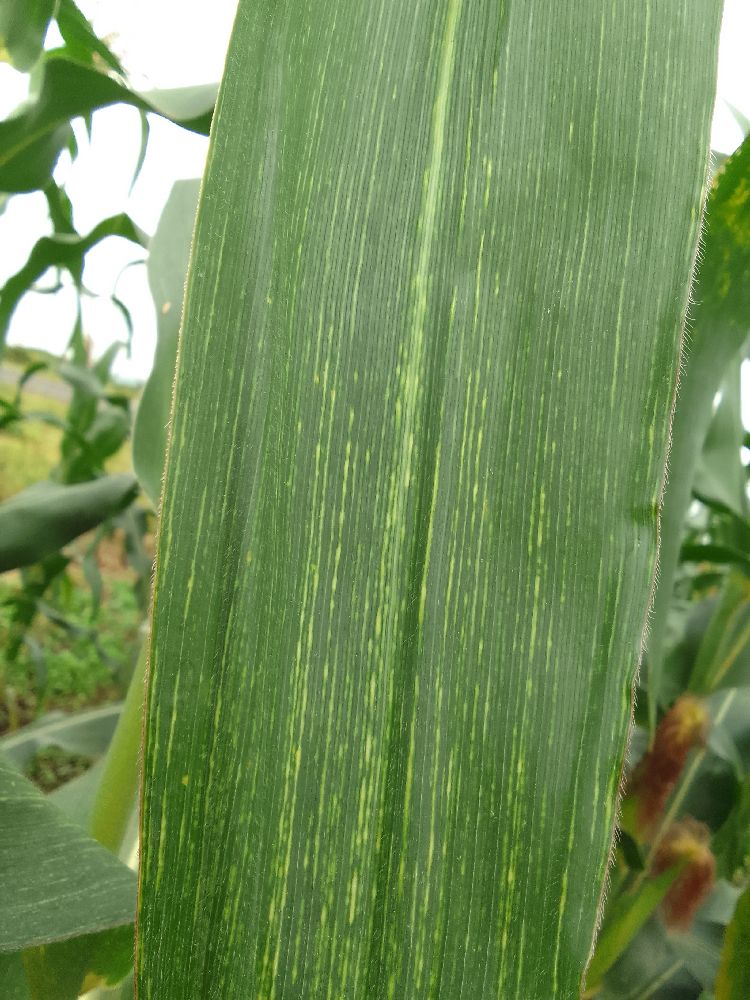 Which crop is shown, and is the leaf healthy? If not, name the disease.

maize, maize streak virus
